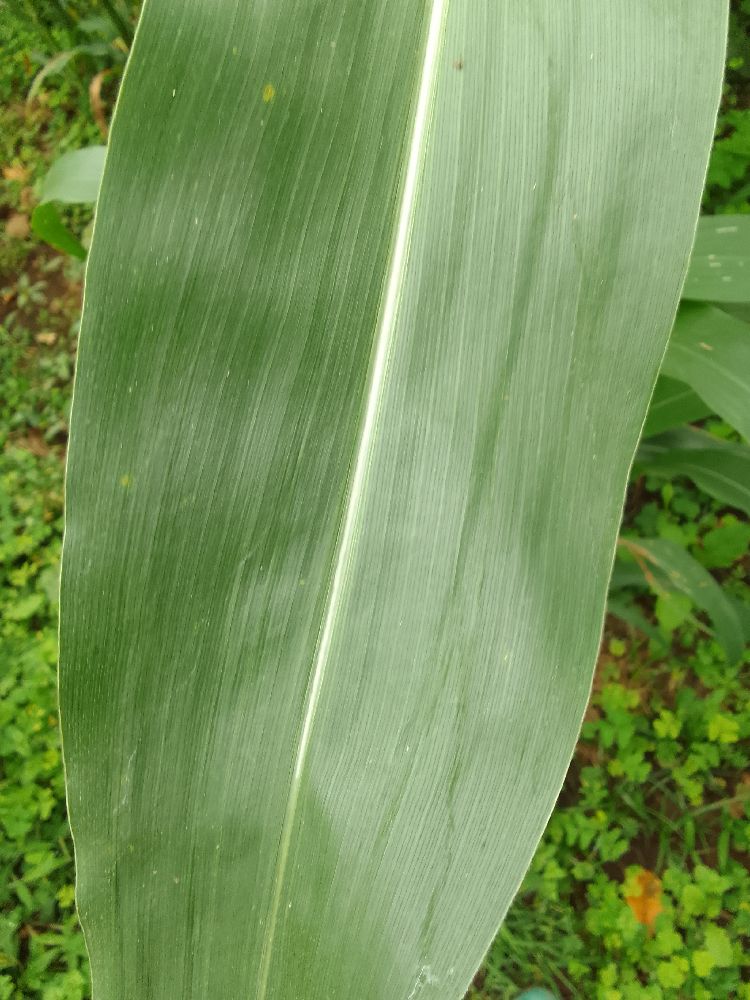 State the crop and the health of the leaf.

maize, healthy
